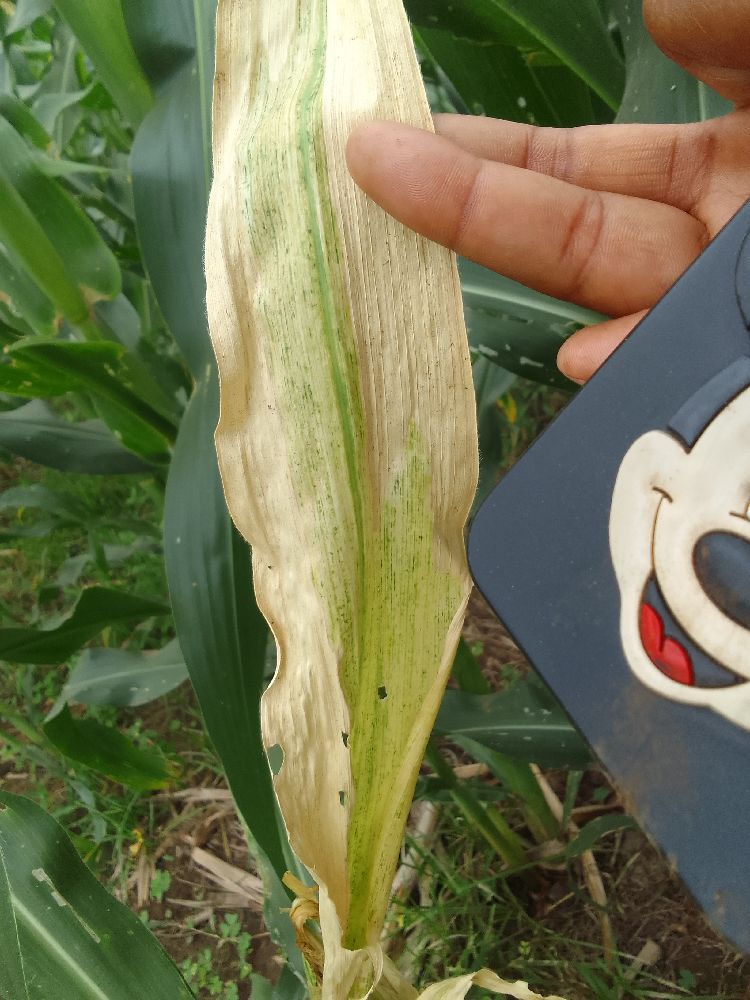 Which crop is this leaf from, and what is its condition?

maize, maize lethal necrosis
